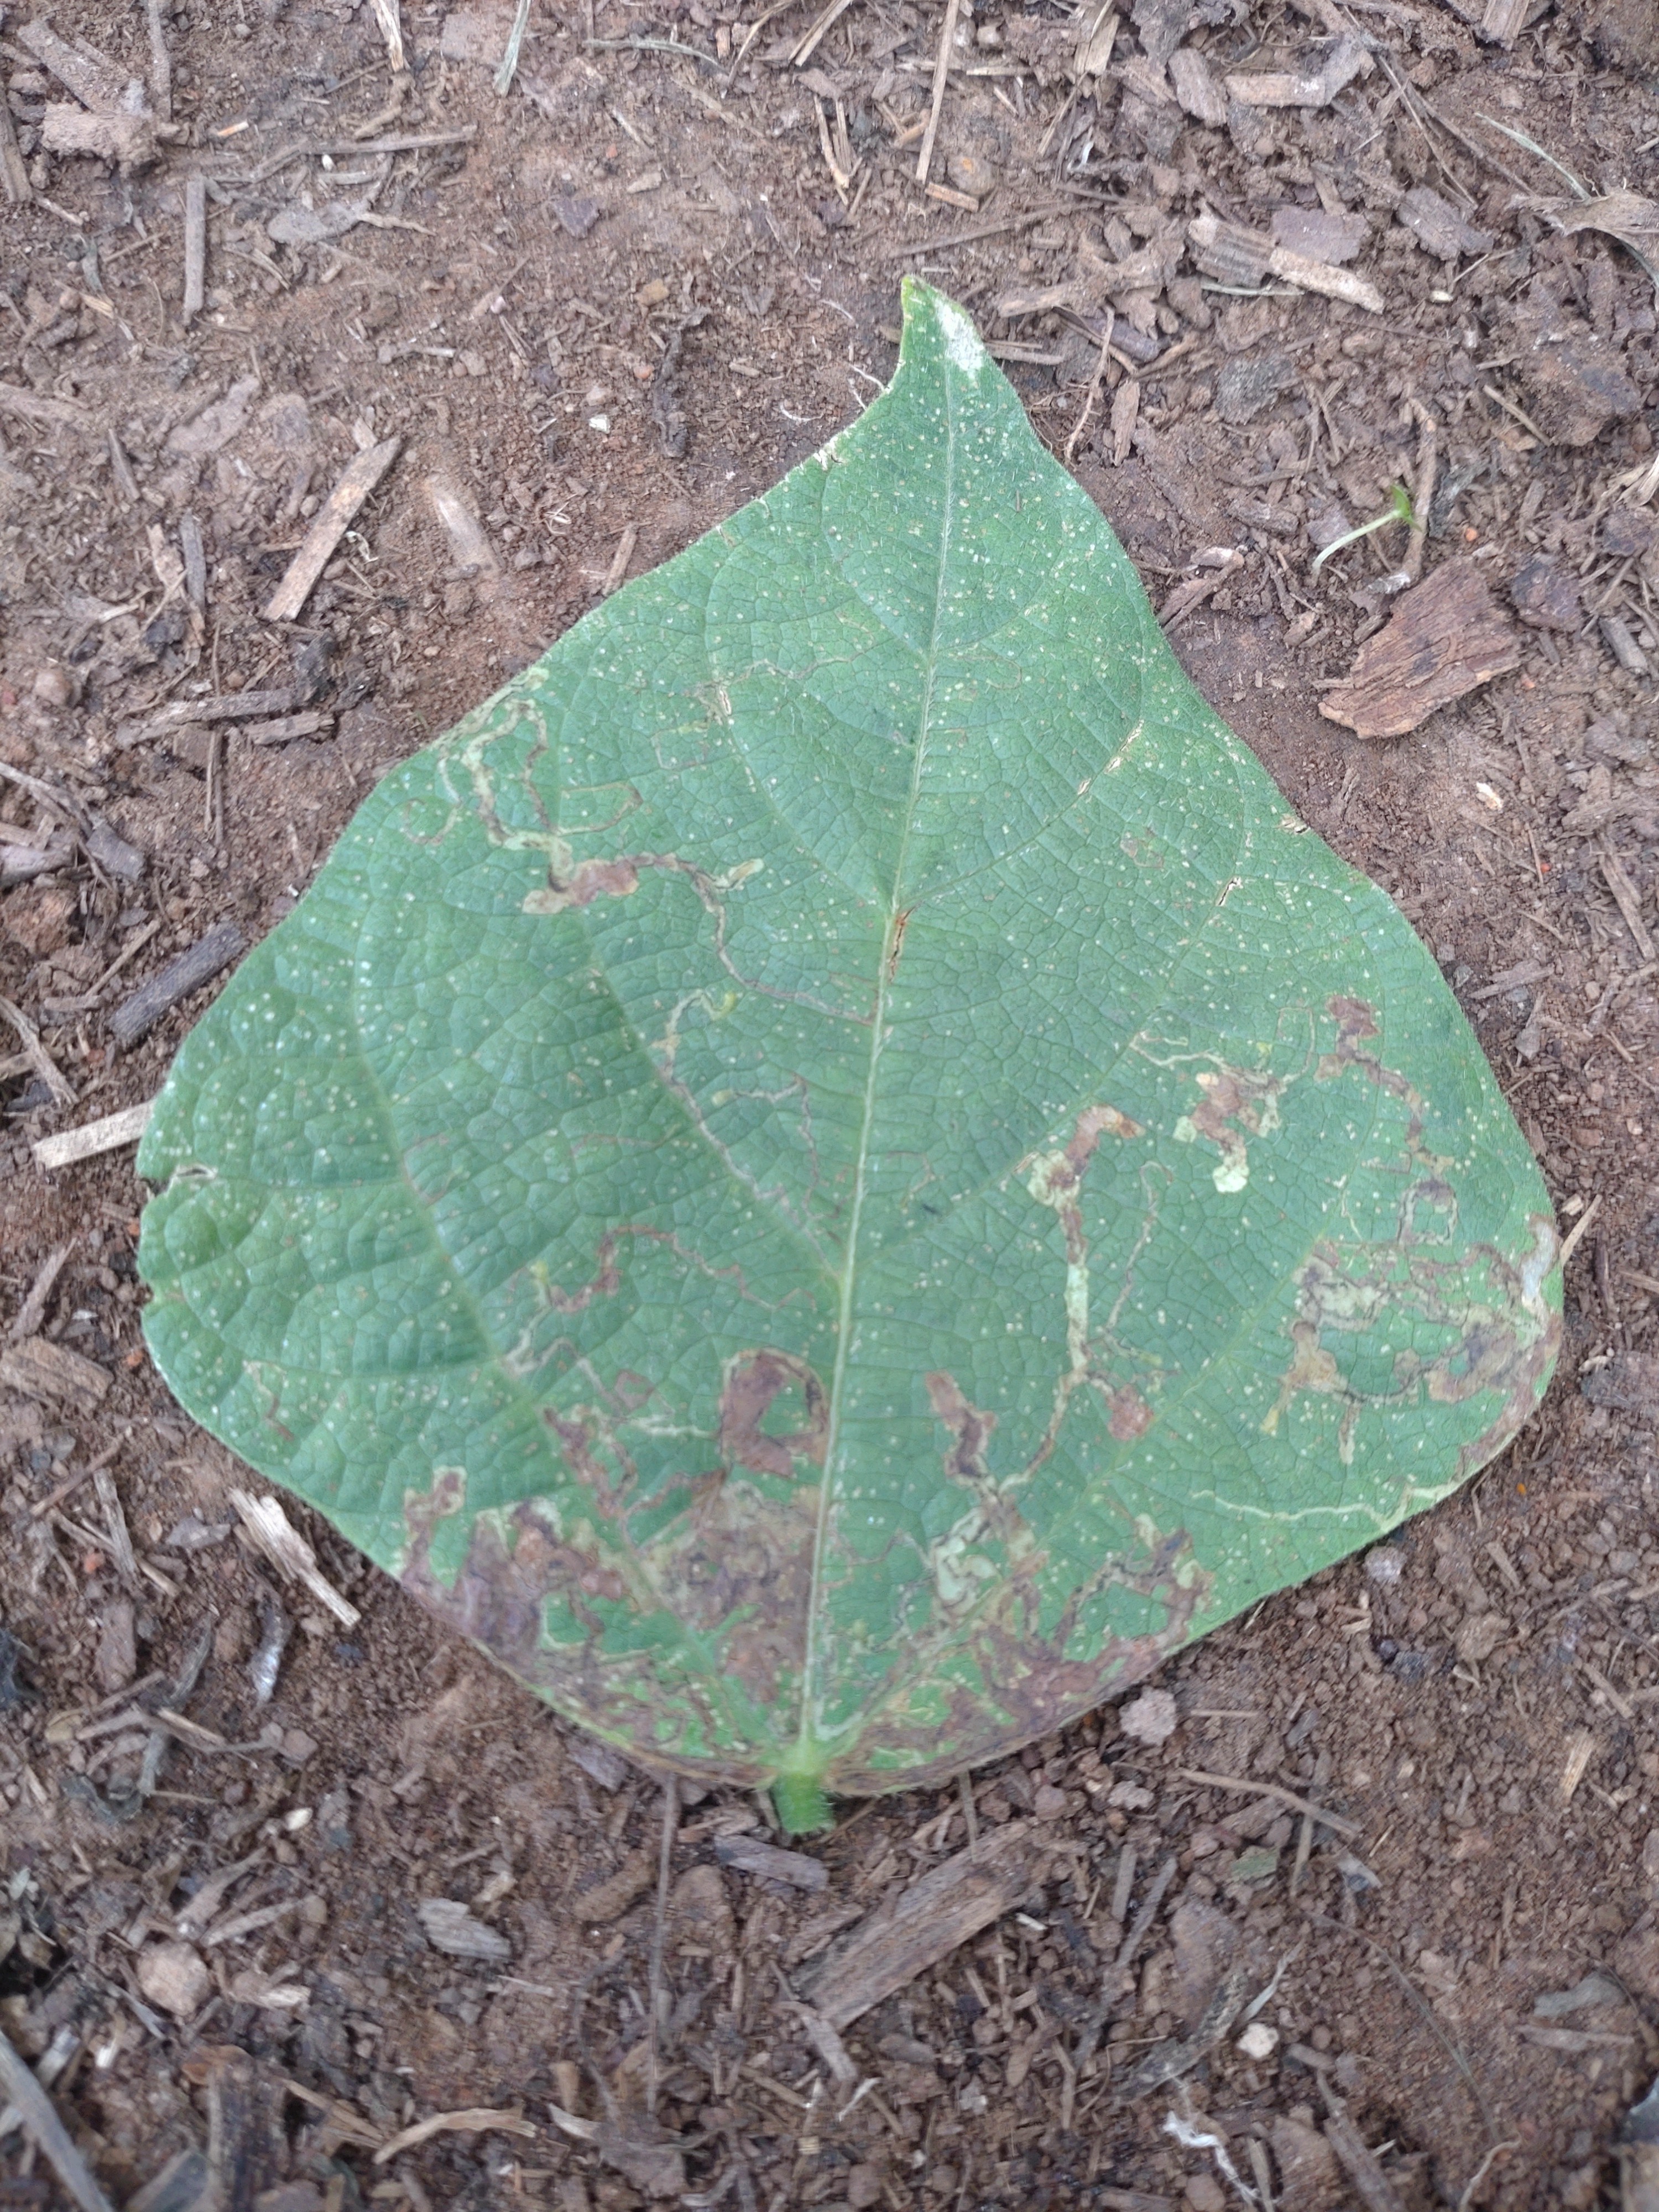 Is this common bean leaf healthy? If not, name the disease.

anthracnose
